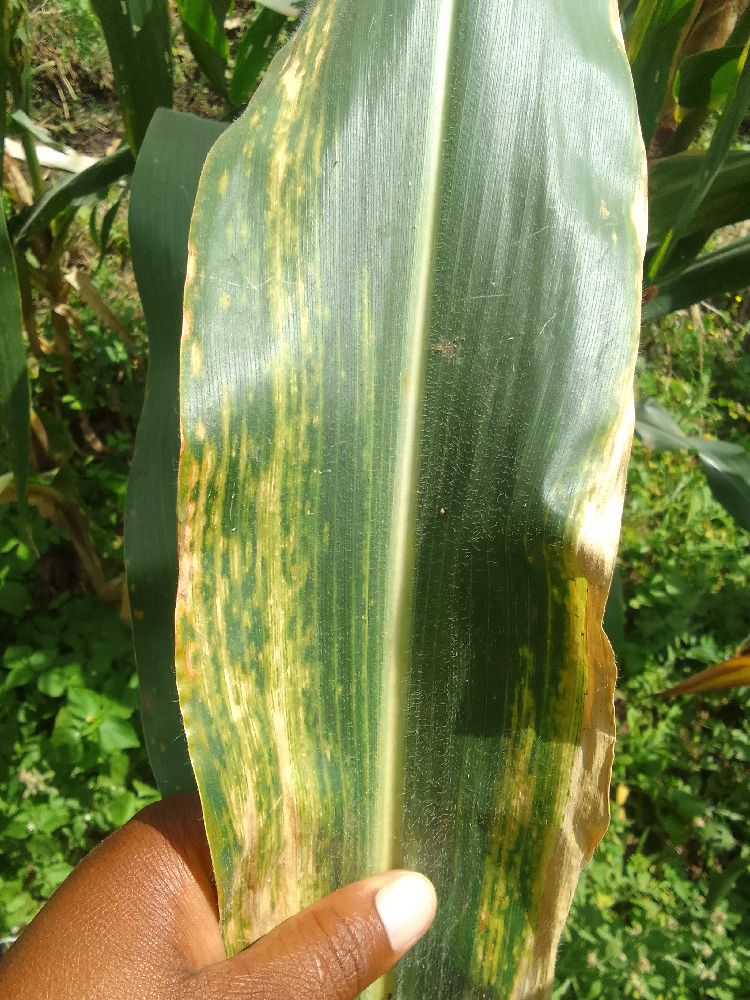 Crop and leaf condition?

maize, maize lethal necrosis
